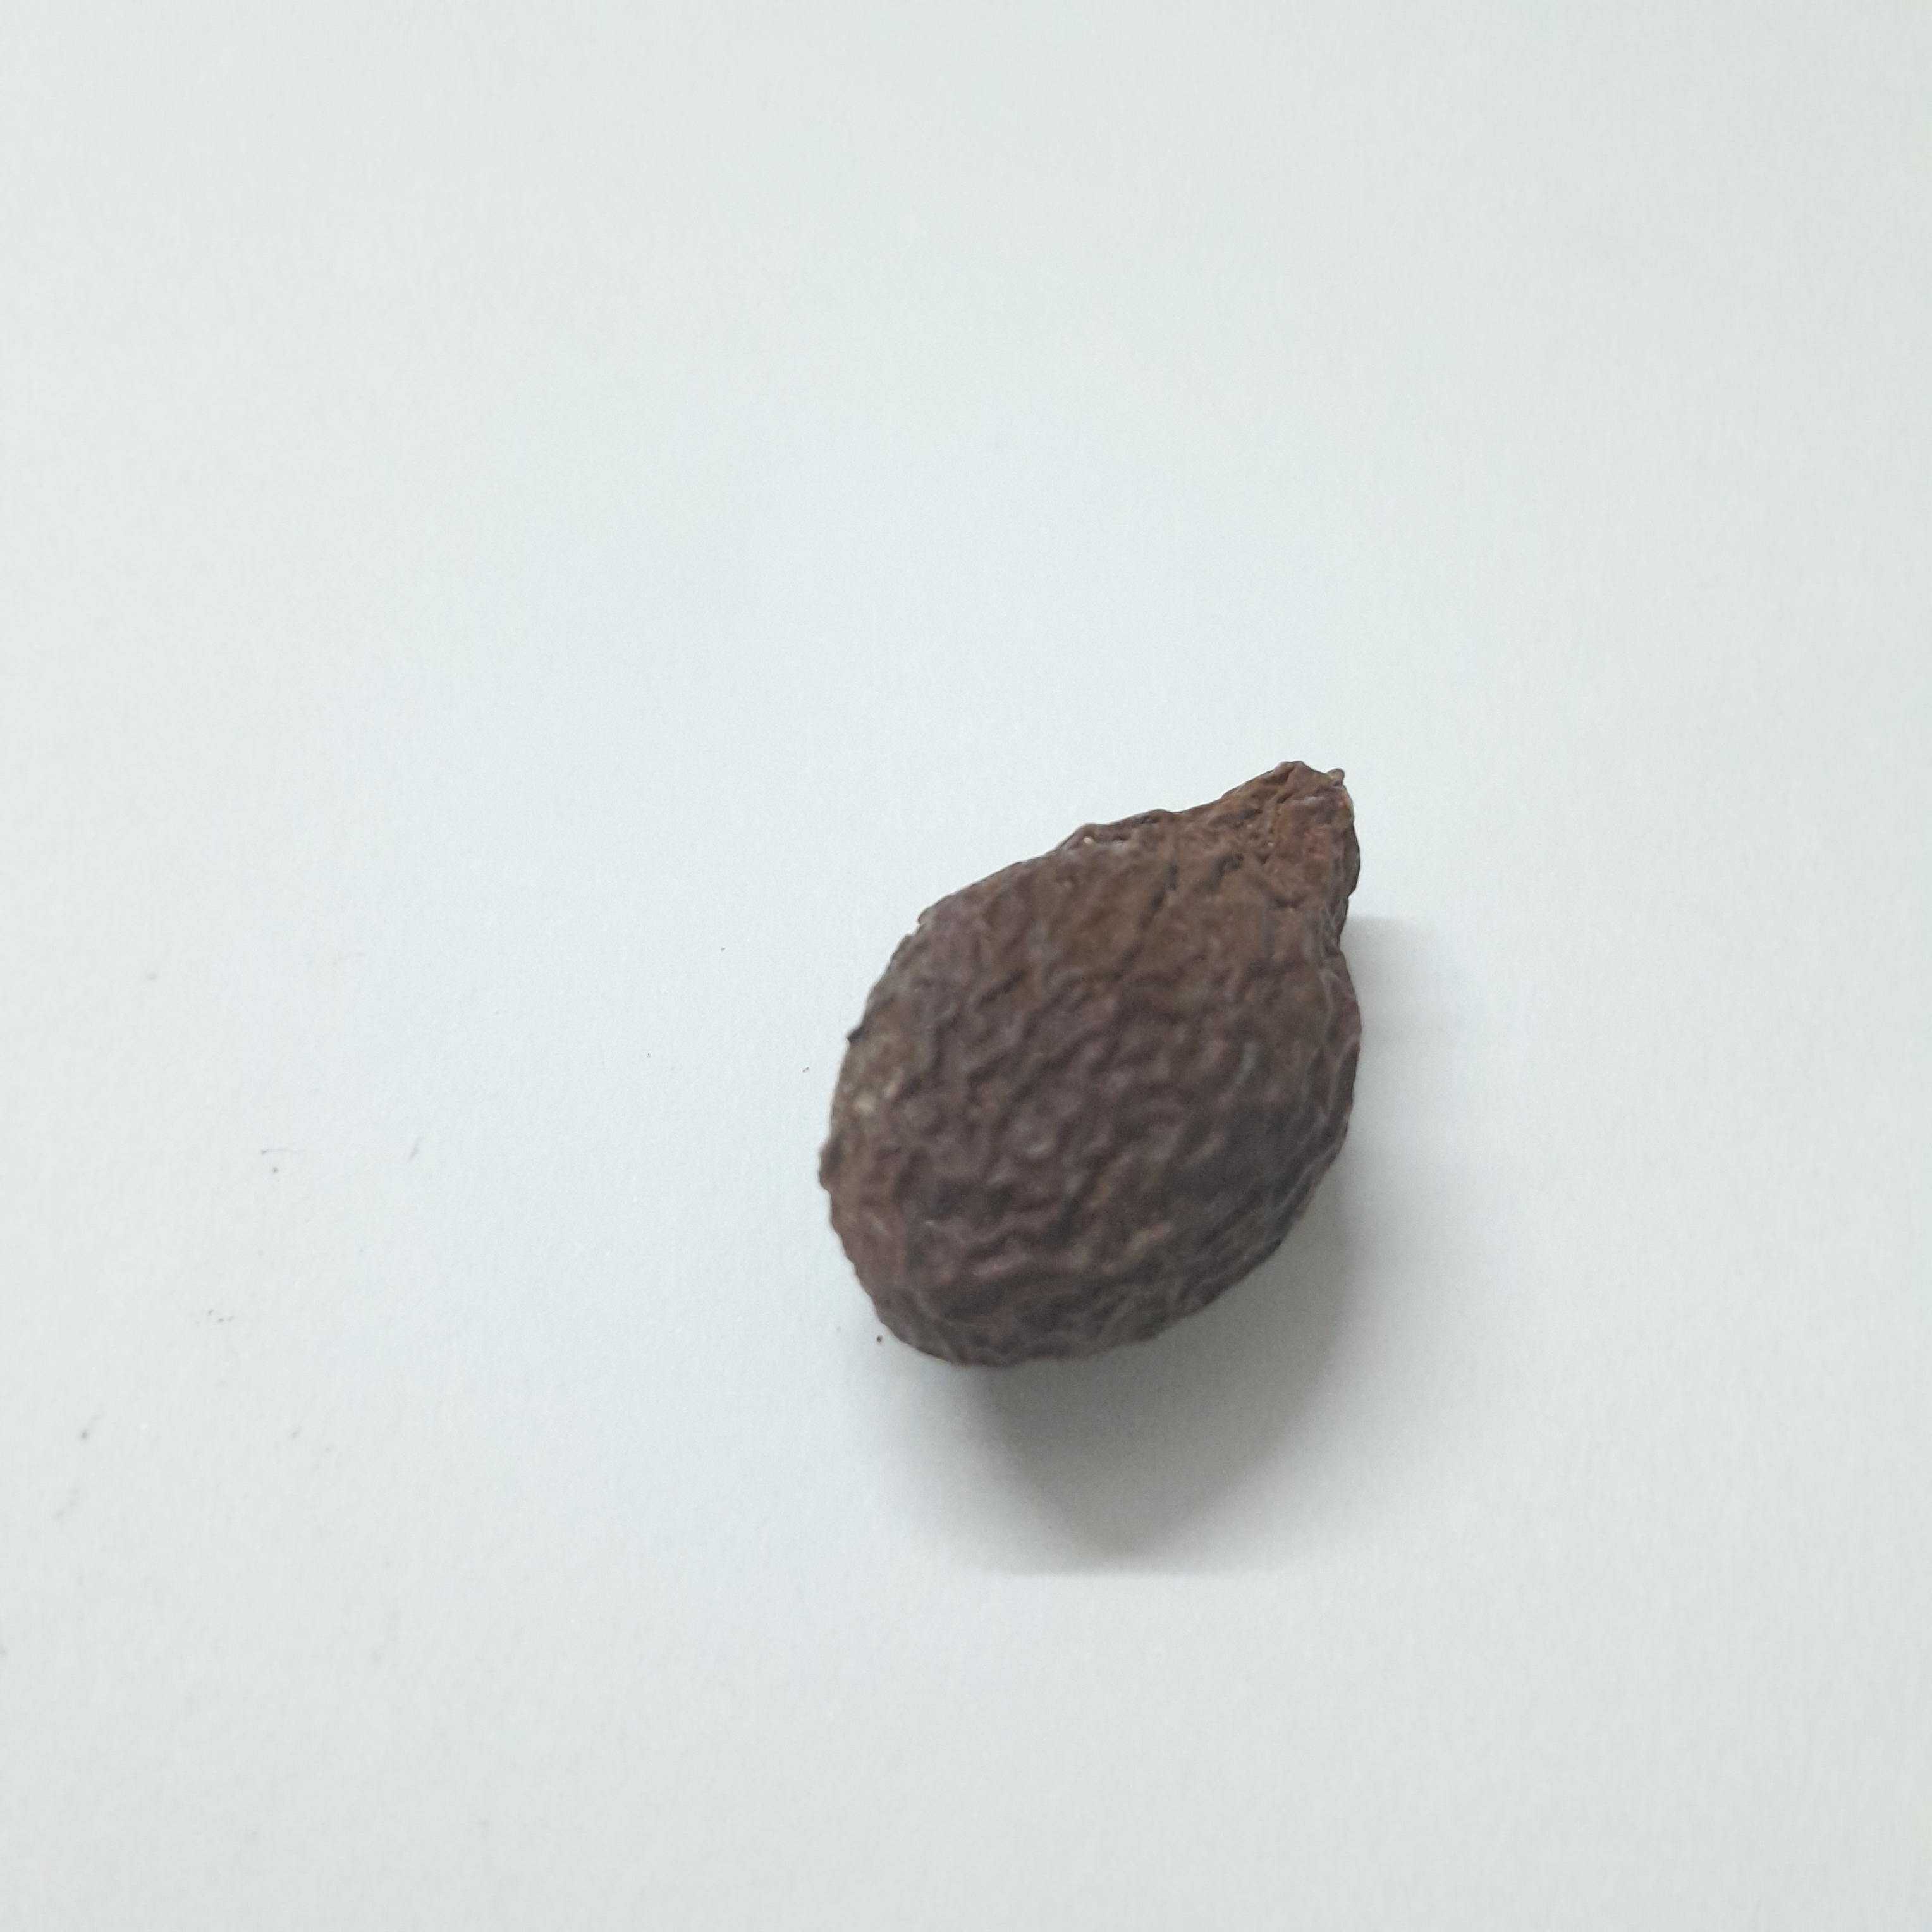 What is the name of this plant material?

niranjanphal
